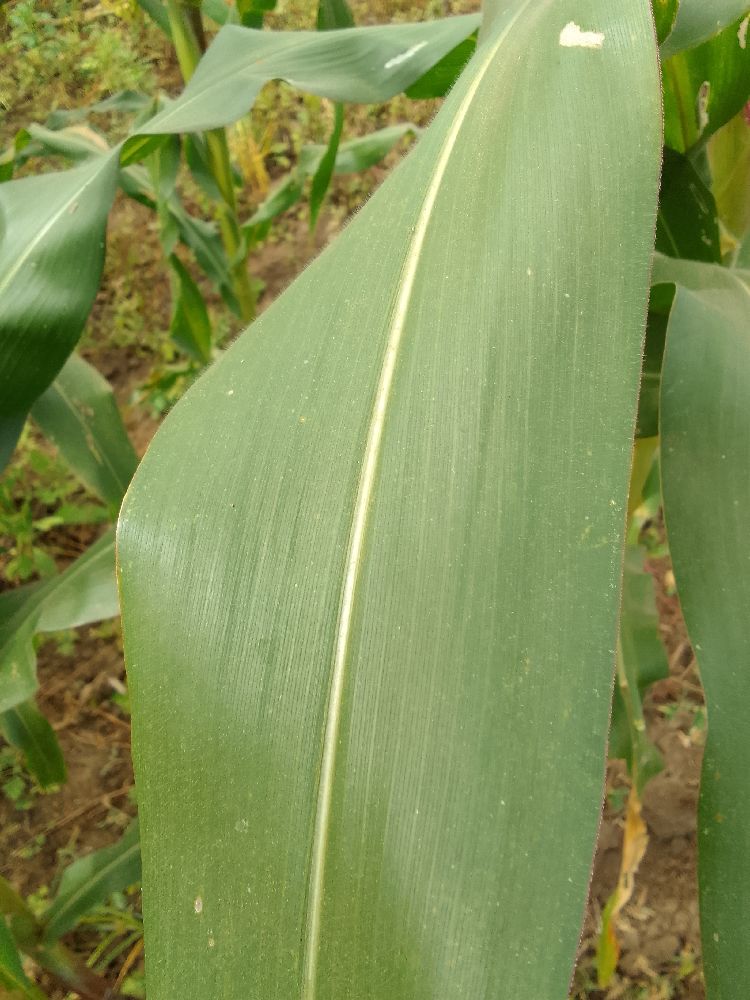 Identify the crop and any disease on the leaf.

maize, healthy
